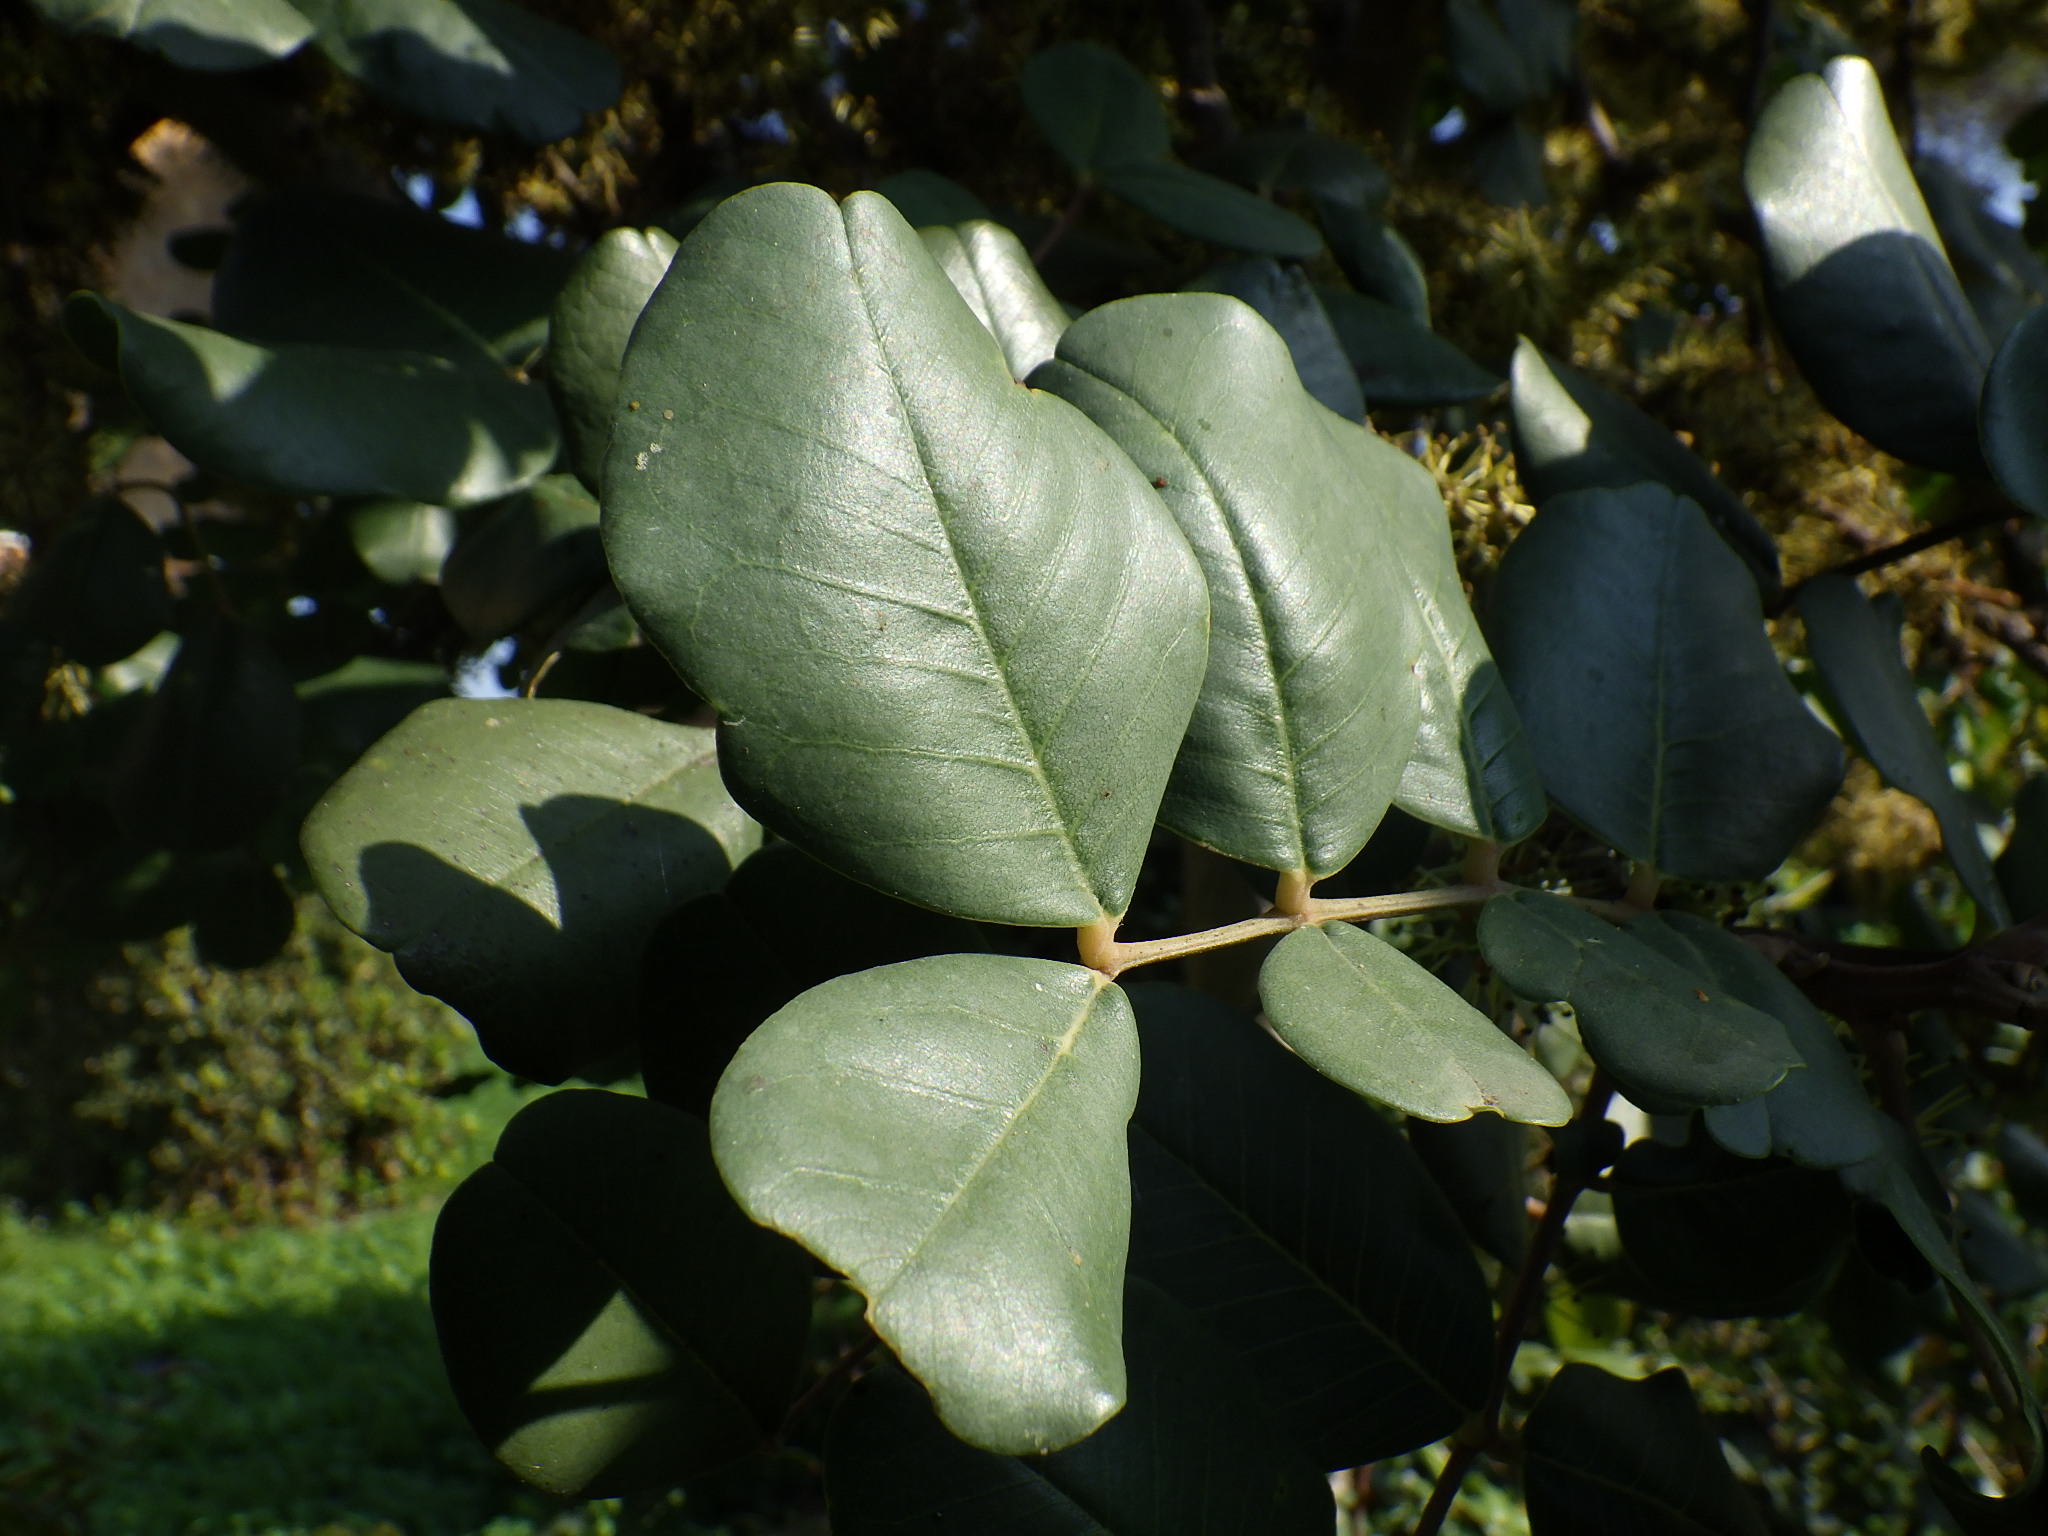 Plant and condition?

carob, healthy
